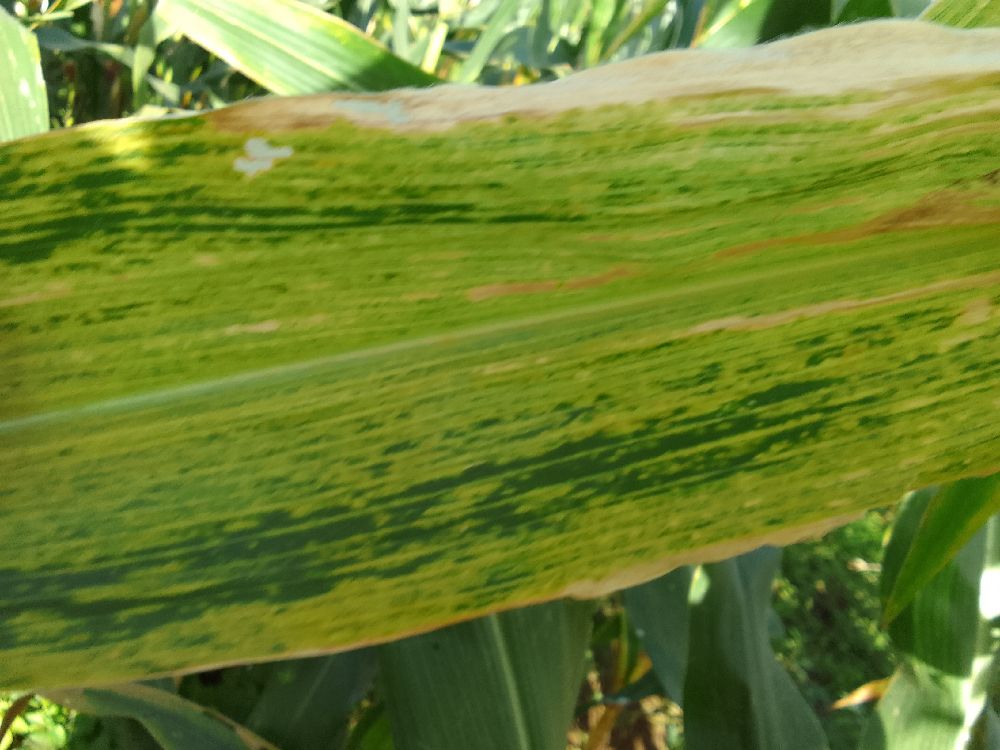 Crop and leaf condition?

maize, maize lethal necrosis
